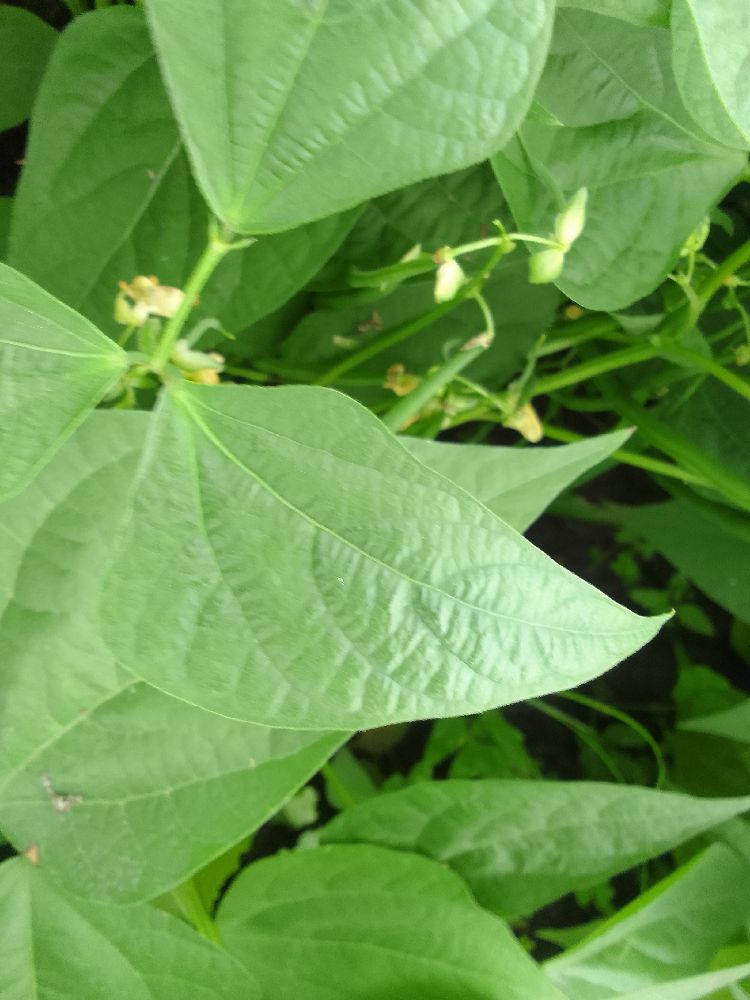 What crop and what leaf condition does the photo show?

common bean, healthy
